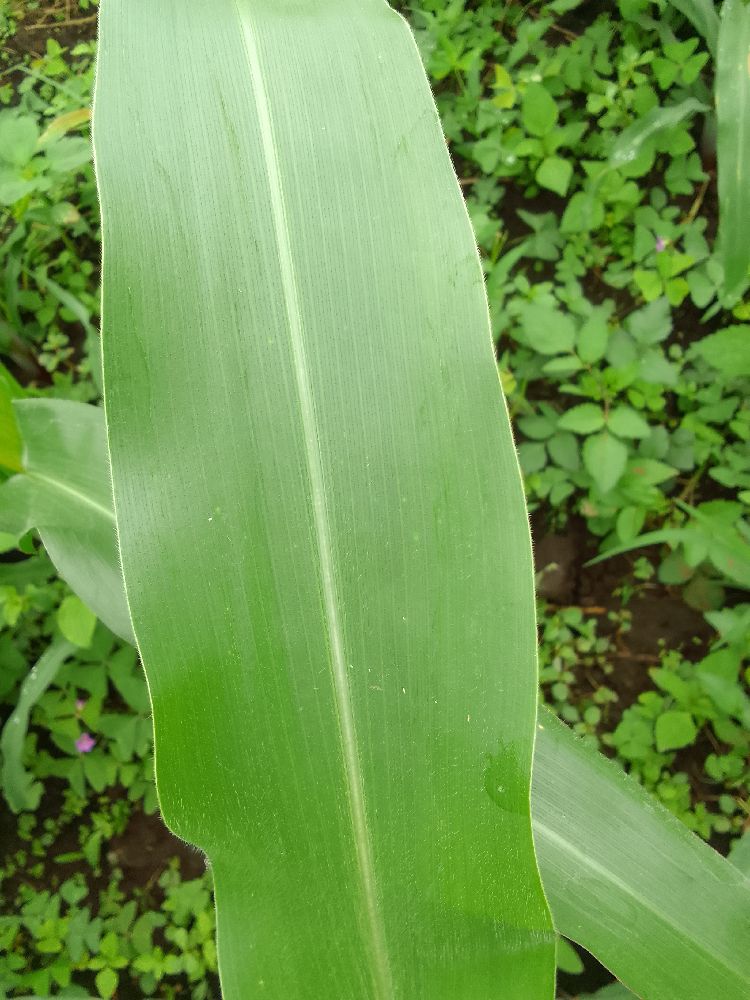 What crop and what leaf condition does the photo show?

maize, healthy
